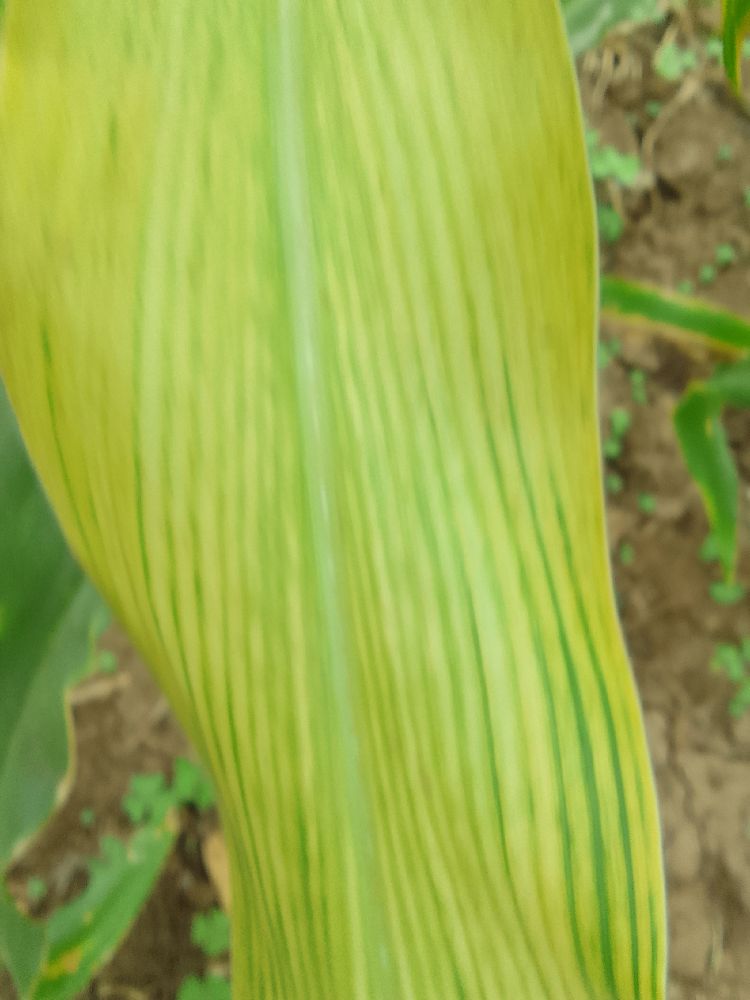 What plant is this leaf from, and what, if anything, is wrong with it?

maize, maize lethal necrosis
